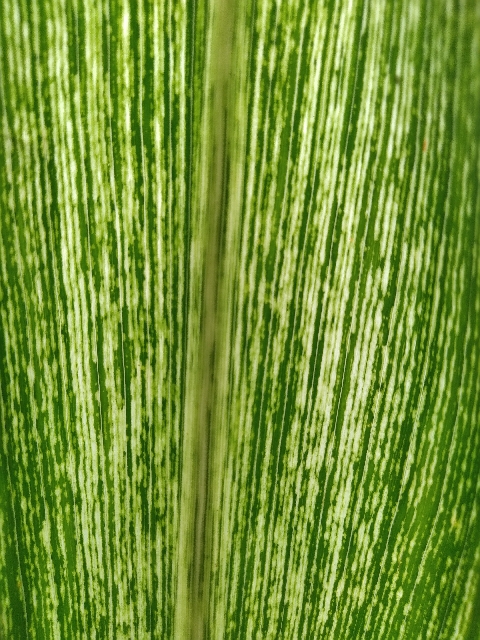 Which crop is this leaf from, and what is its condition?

maize, maize streak virus
